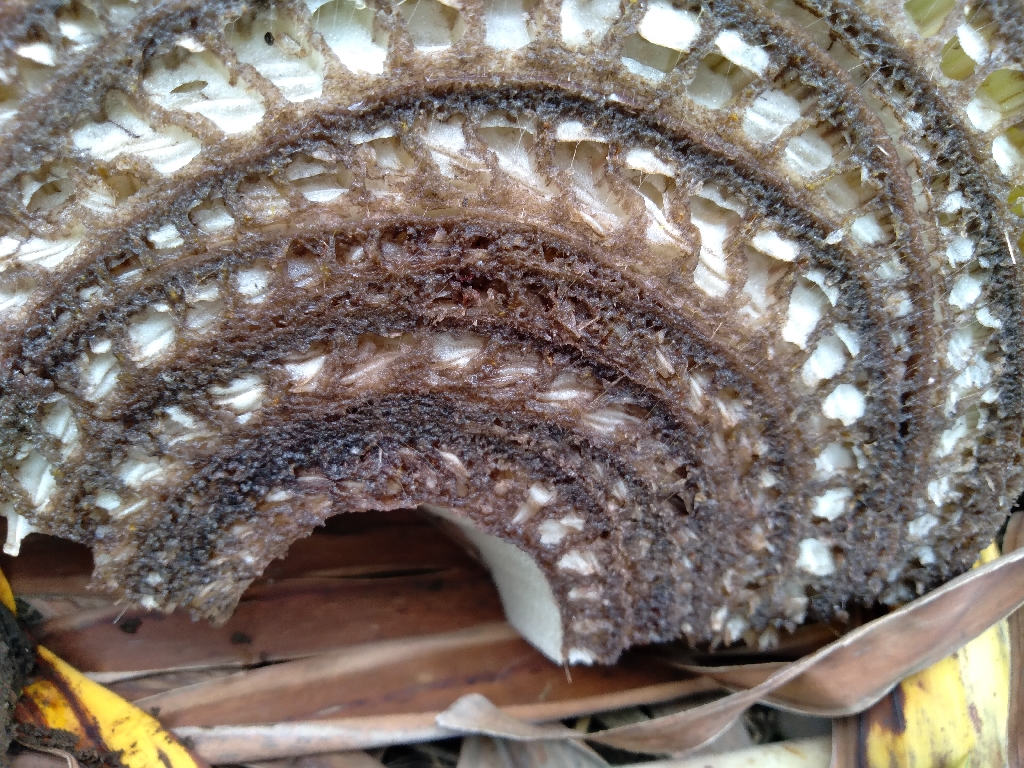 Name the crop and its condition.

banana, fusarium wilt race 1
